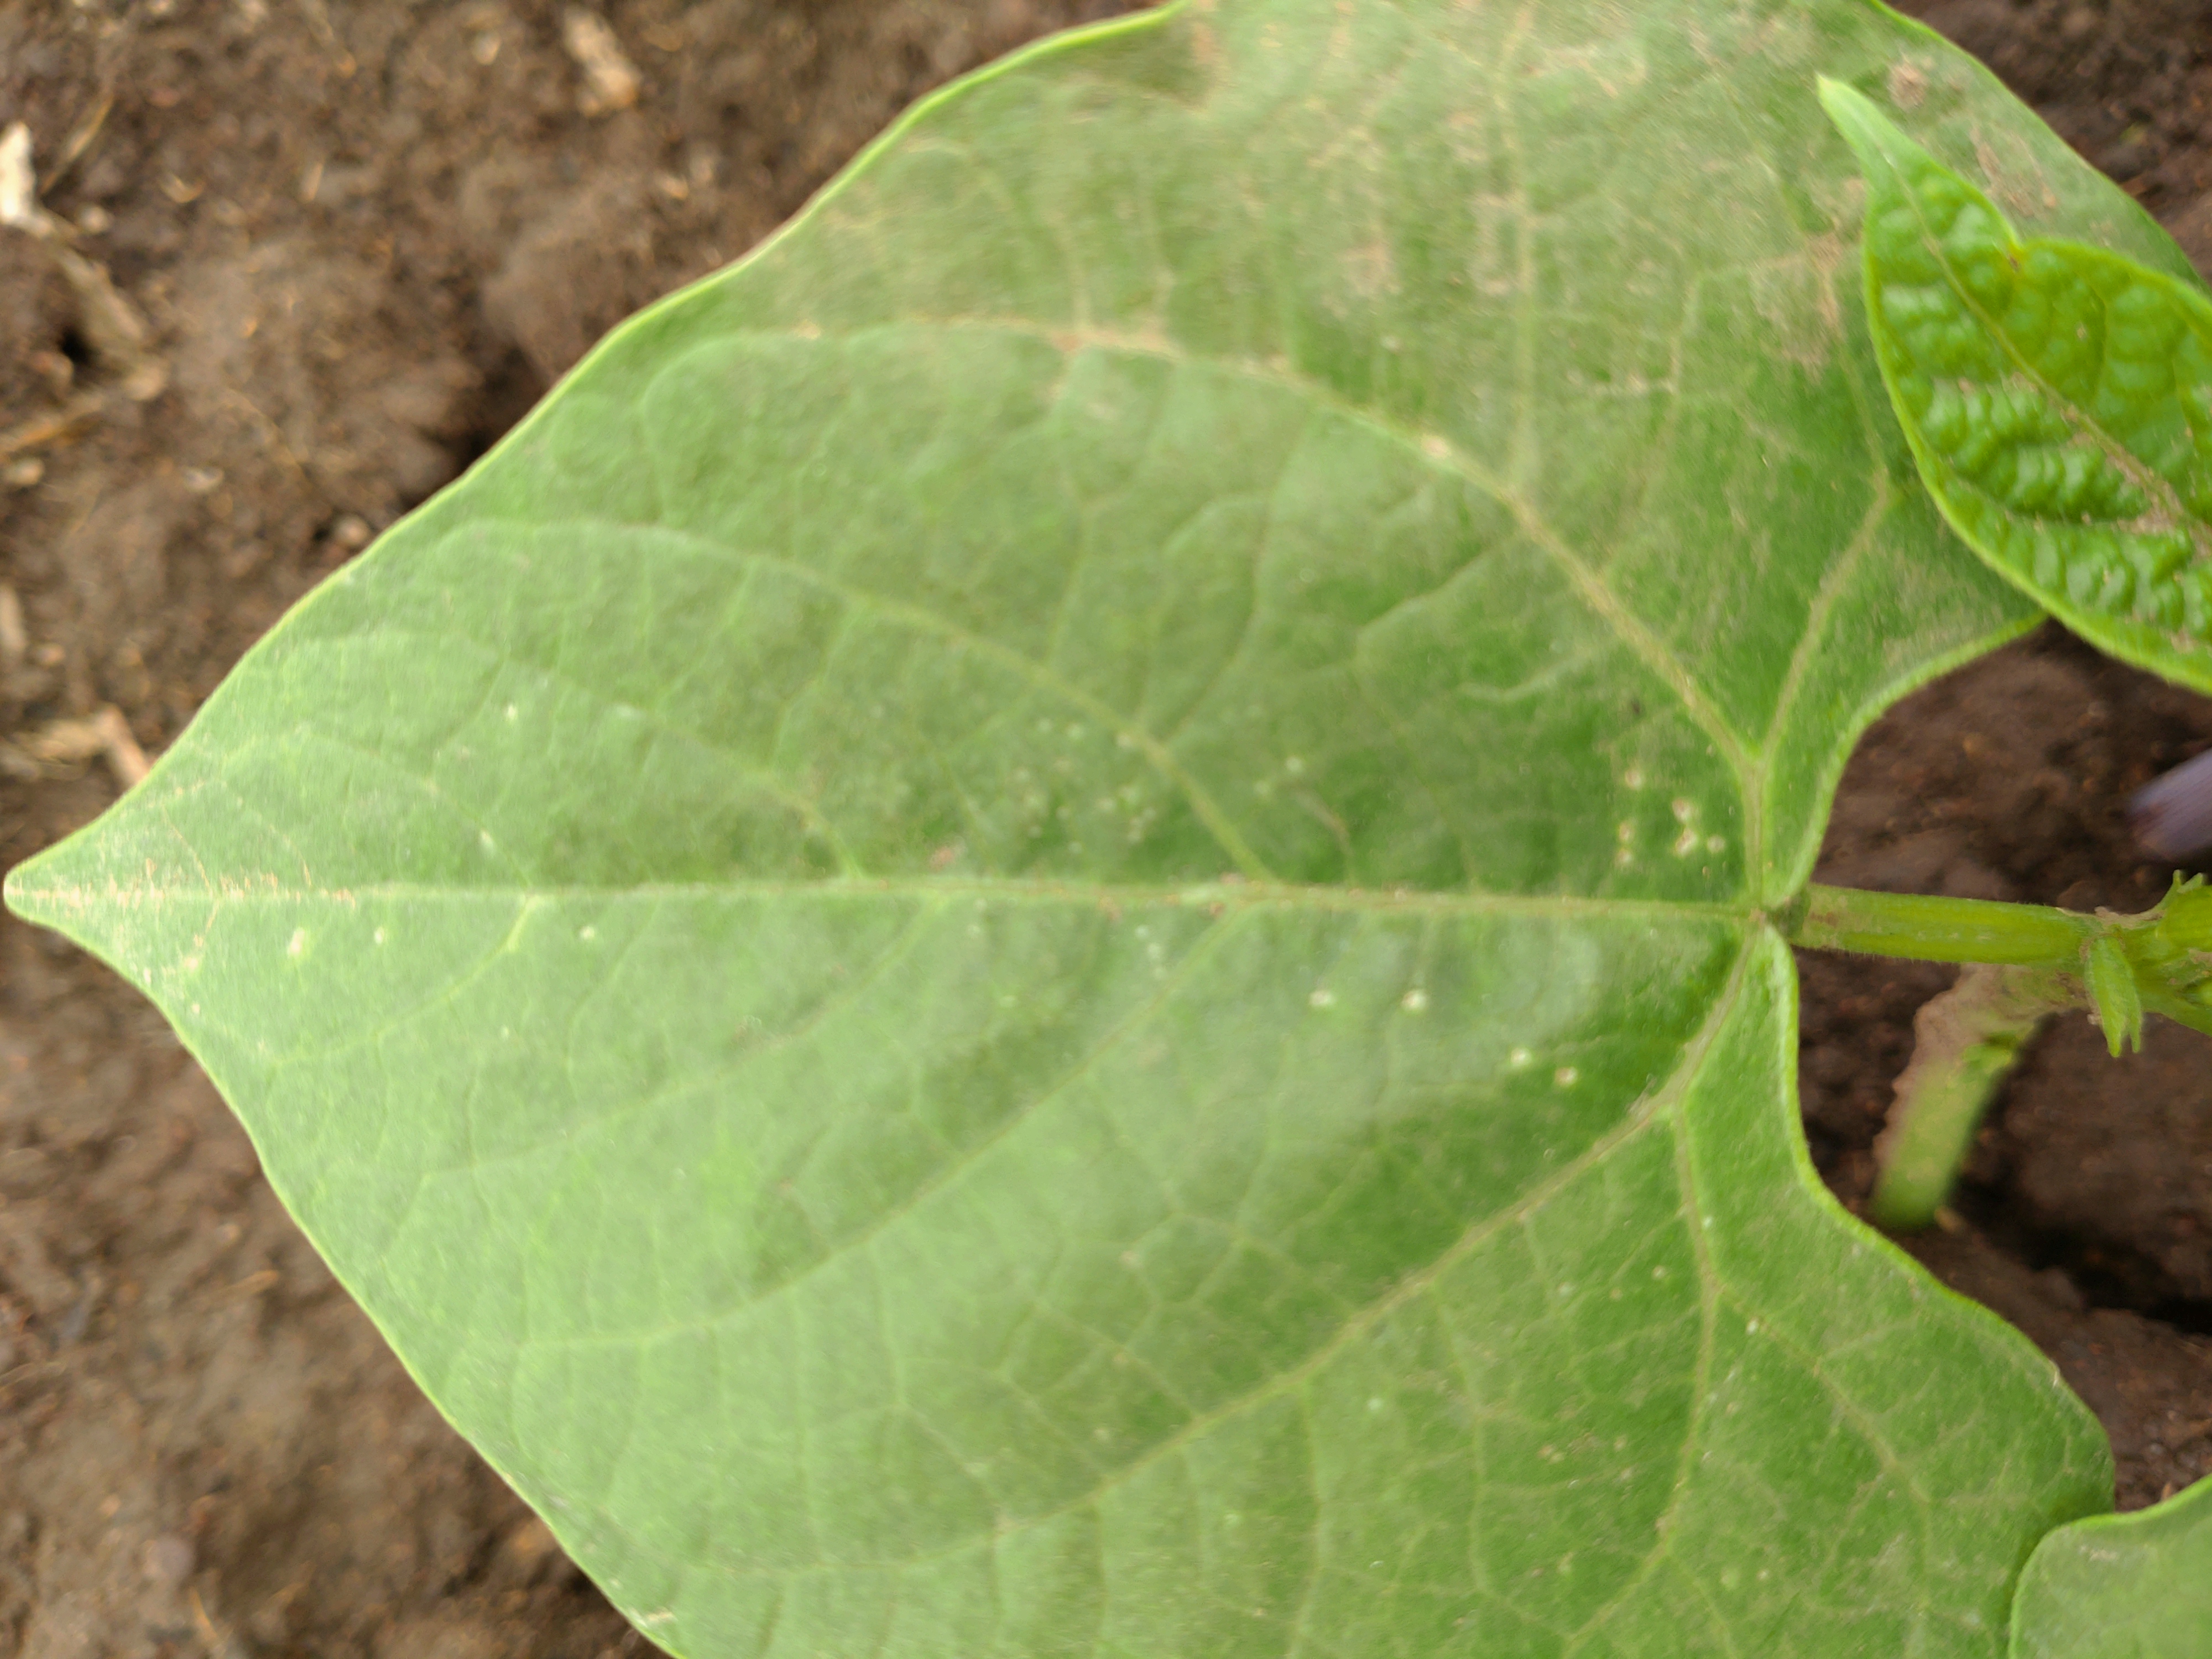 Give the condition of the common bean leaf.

healthy
